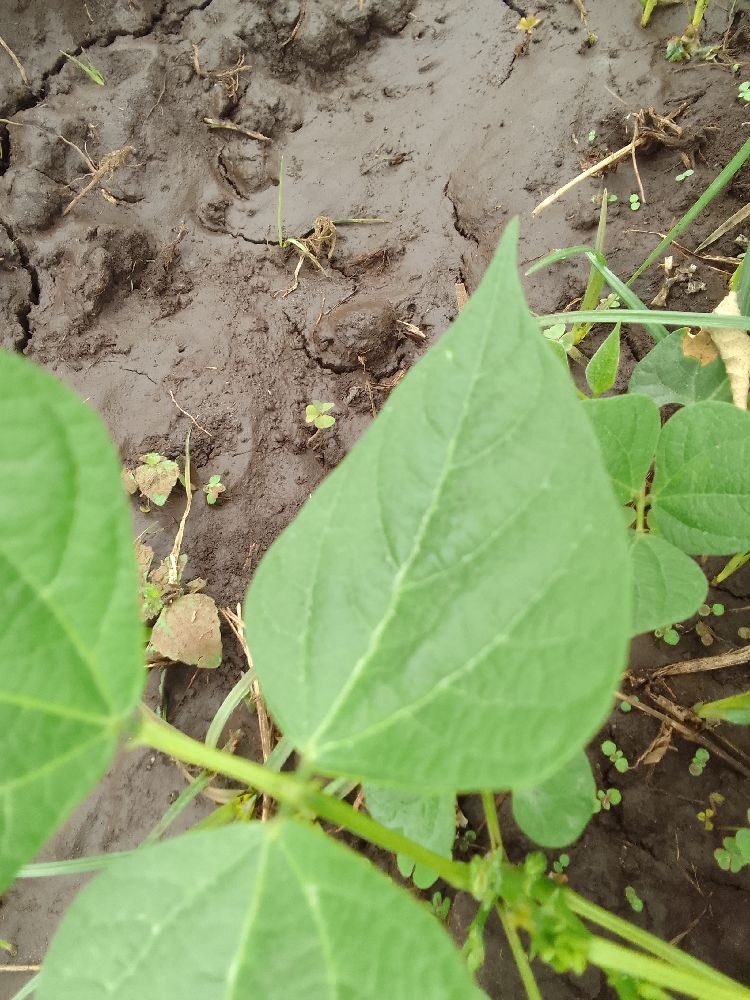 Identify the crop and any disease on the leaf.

common bean, healthy
